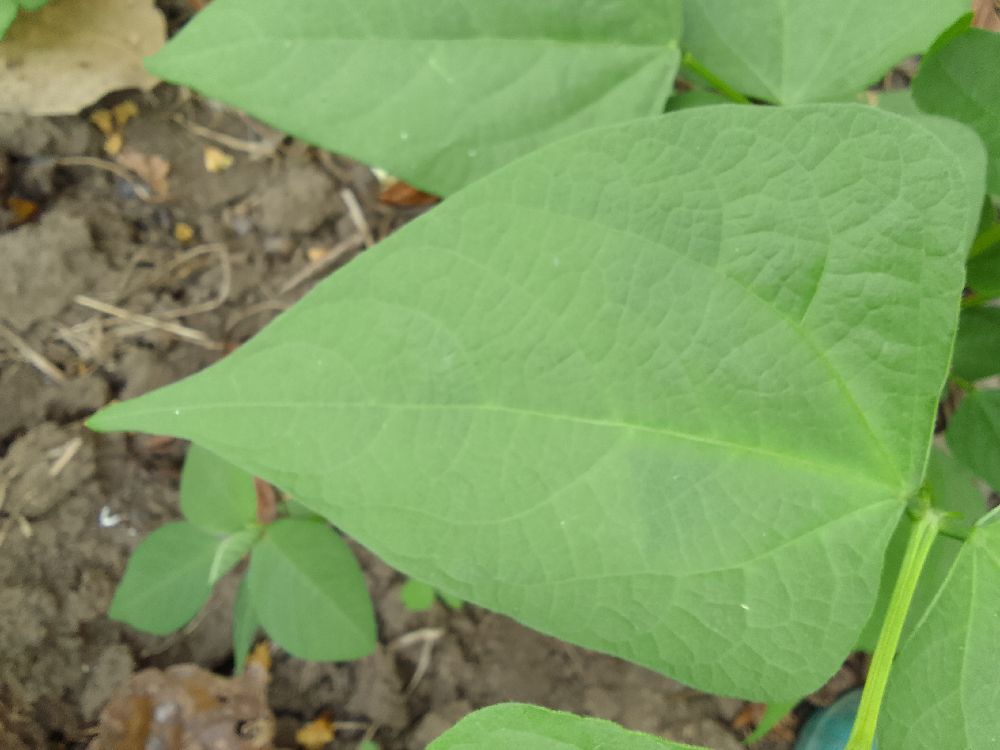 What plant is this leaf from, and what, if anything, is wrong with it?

common bean, healthy
